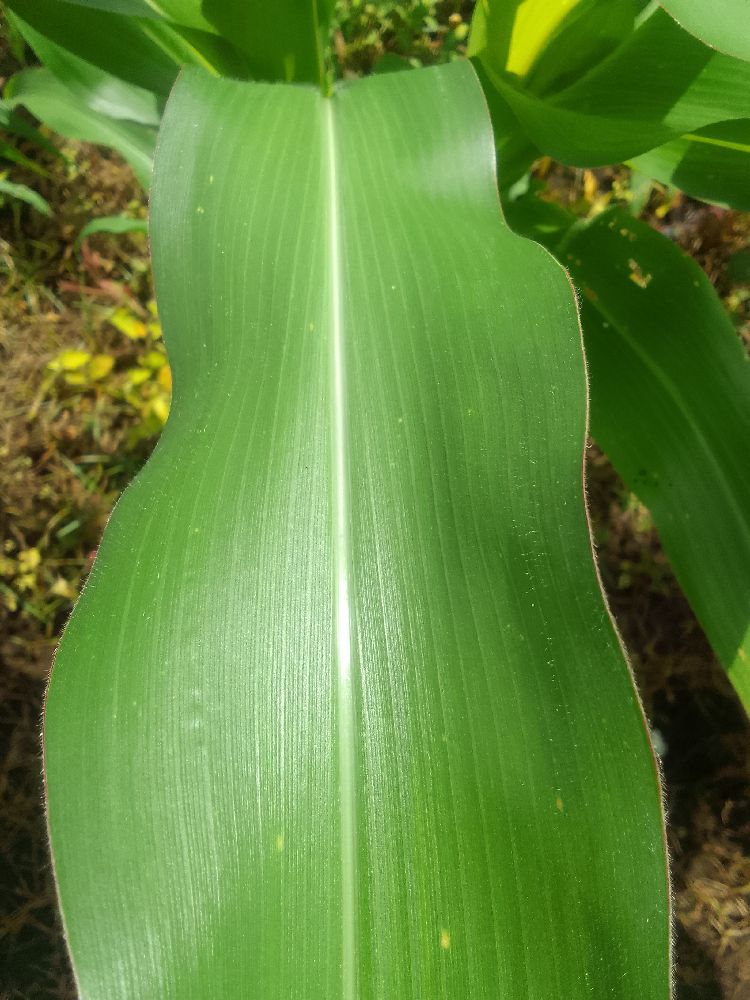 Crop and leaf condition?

maize, healthy
